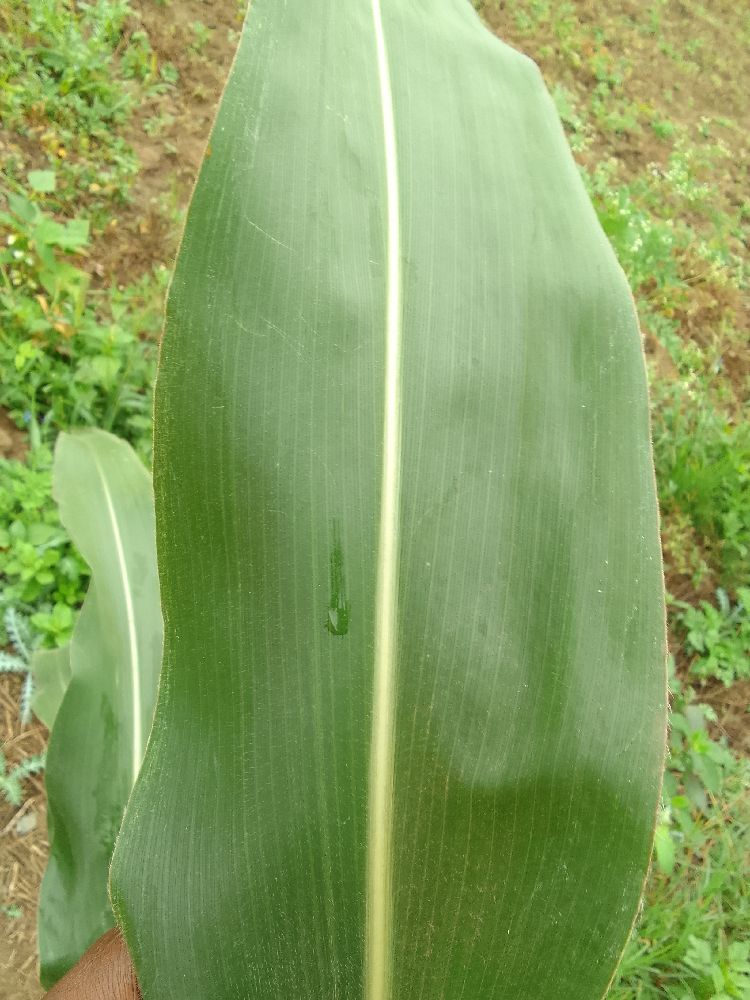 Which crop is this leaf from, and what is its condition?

maize, healthy
